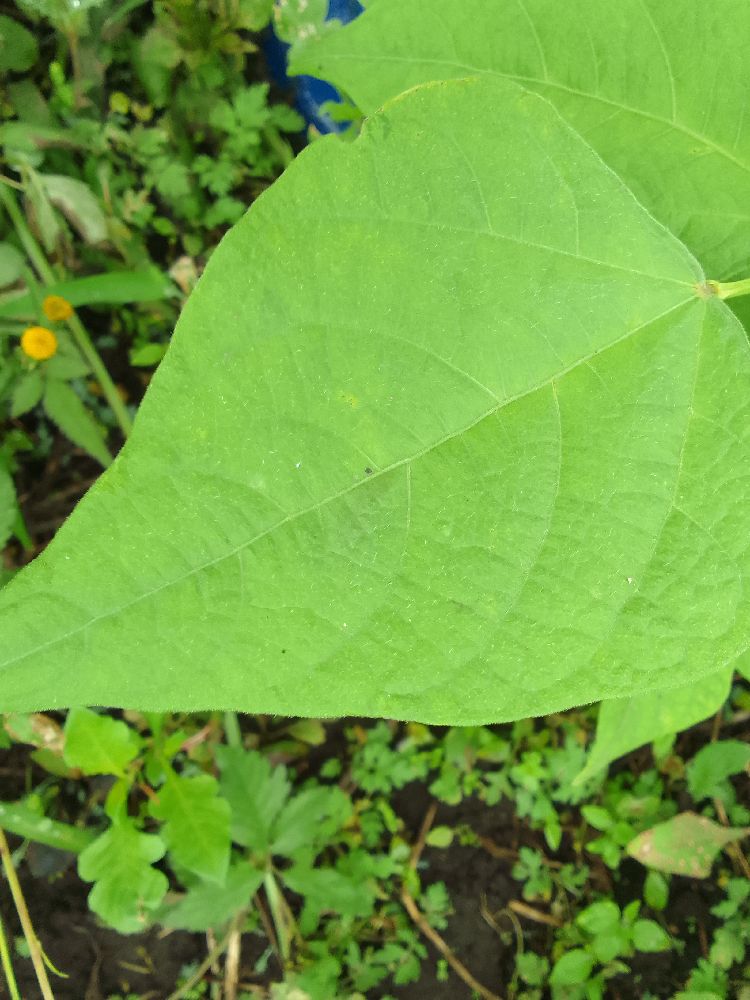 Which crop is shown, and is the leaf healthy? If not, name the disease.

common bean, healthy
